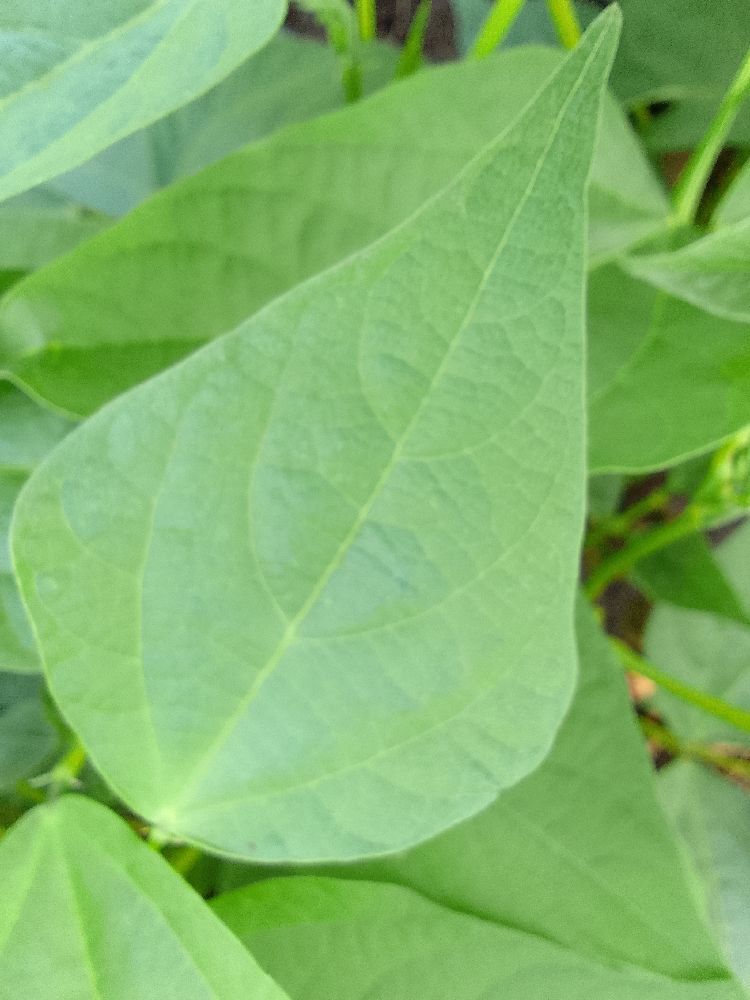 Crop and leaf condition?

common bean, healthy
